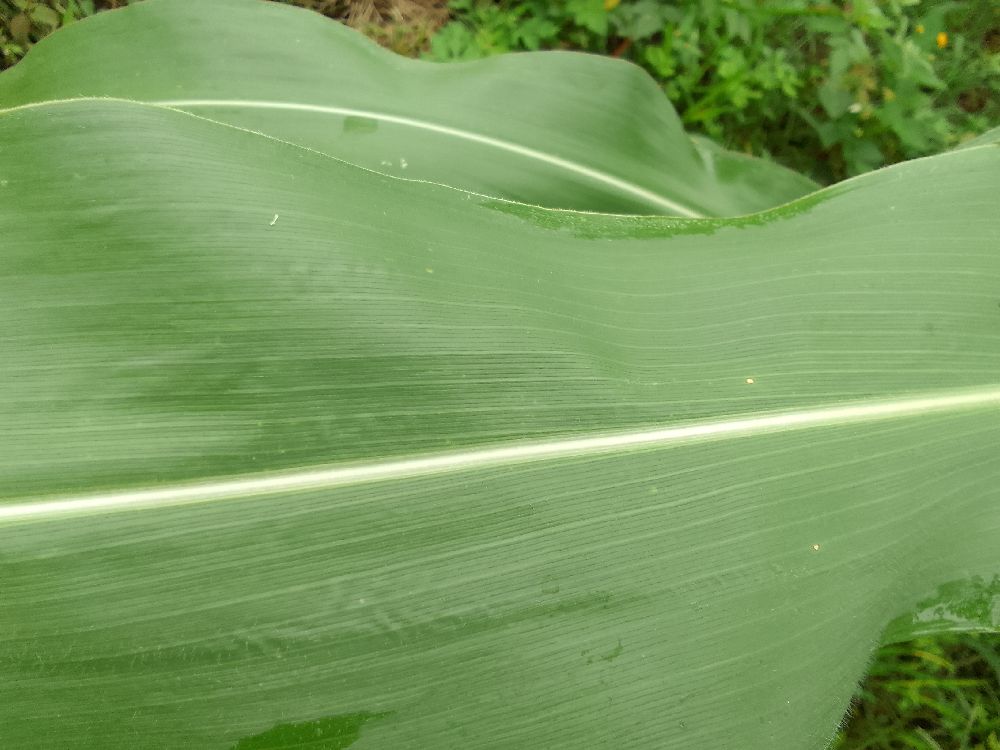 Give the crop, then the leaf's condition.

maize, healthy
